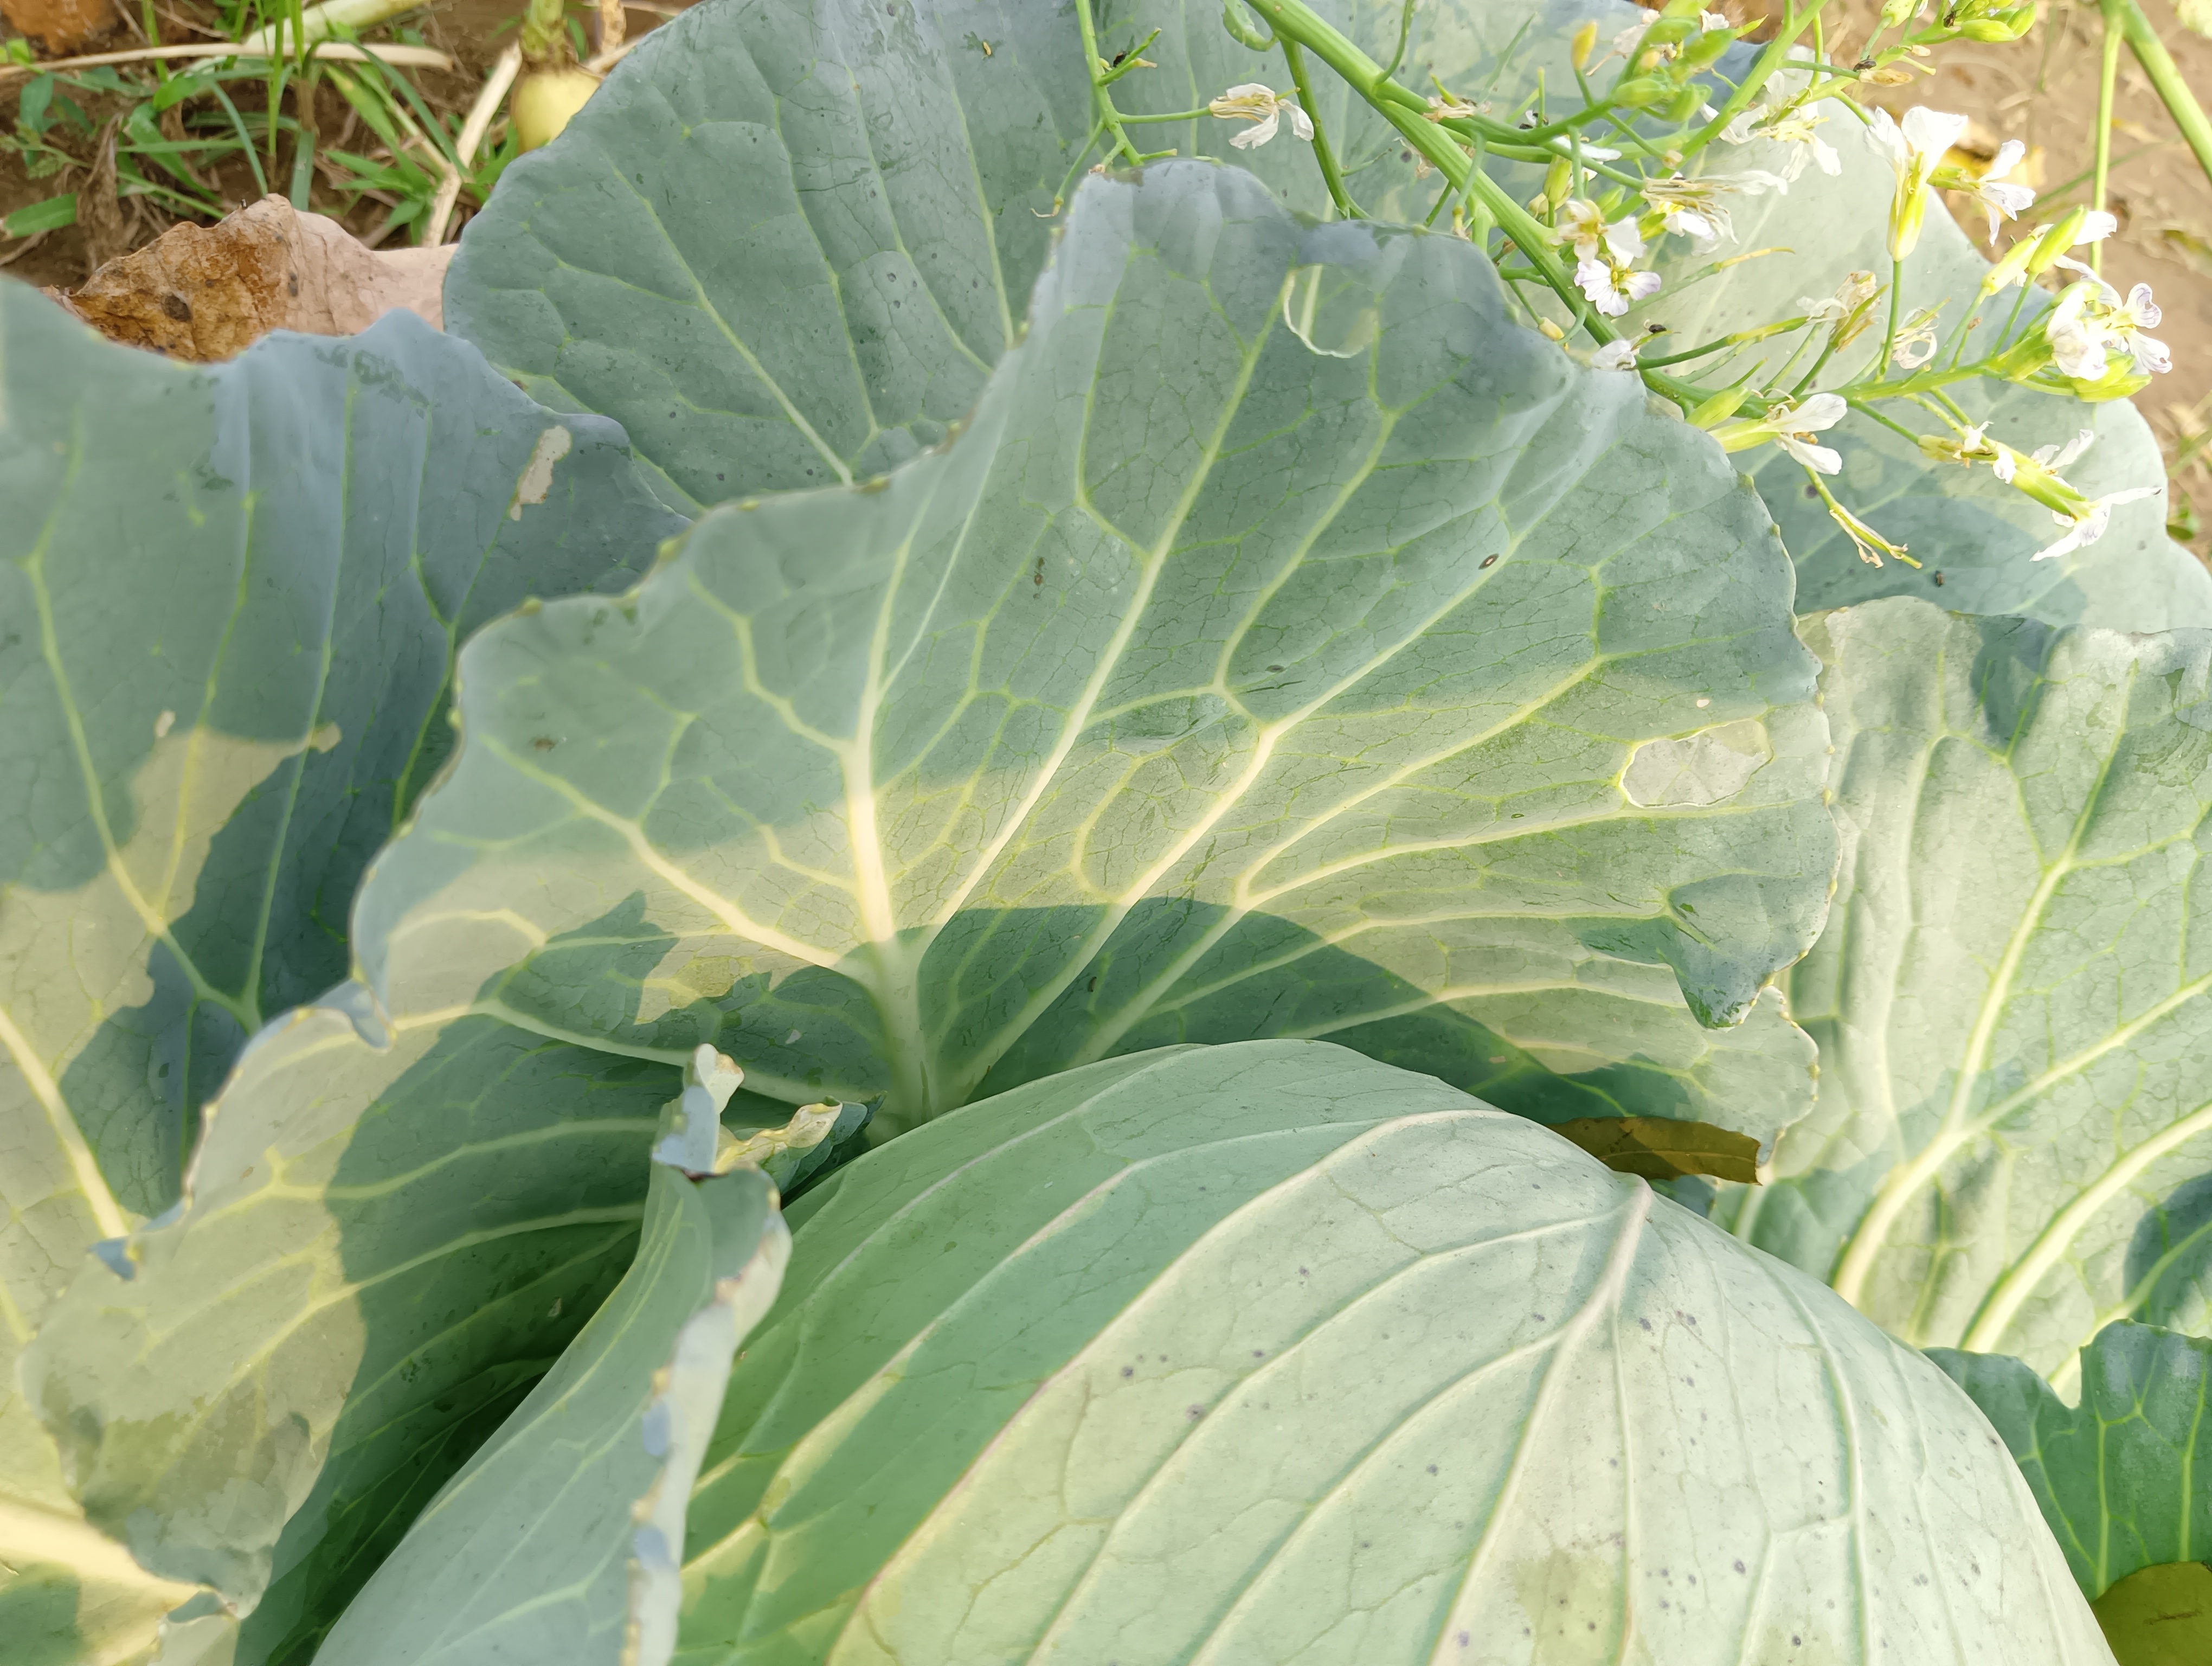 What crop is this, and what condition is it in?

cabbage, healthy
